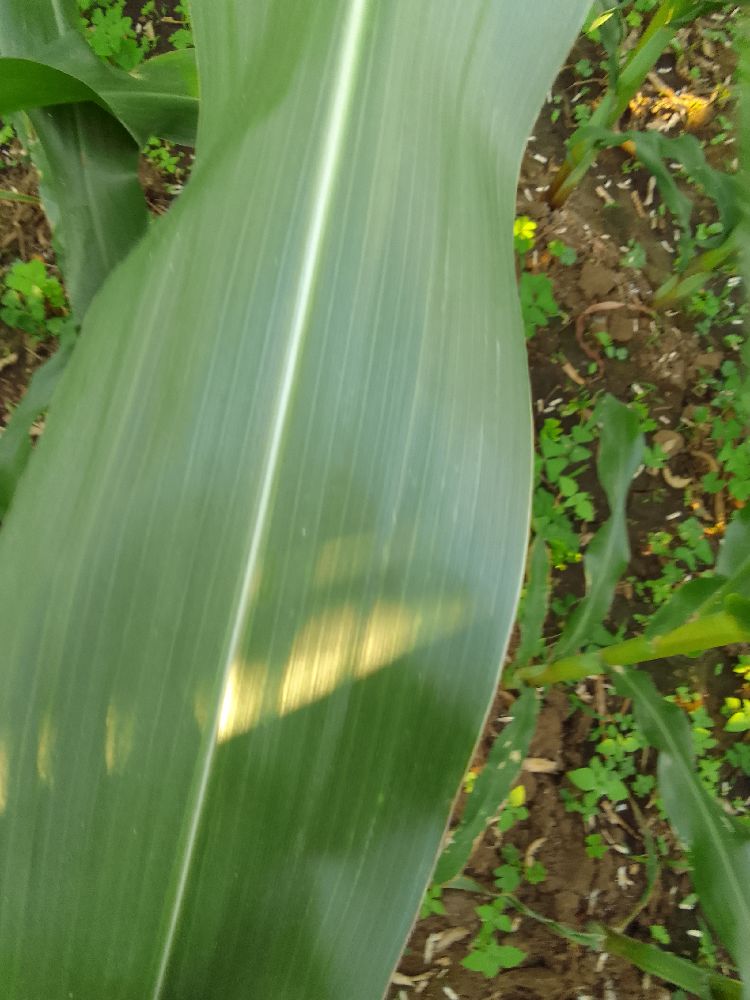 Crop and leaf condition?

maize, healthy
